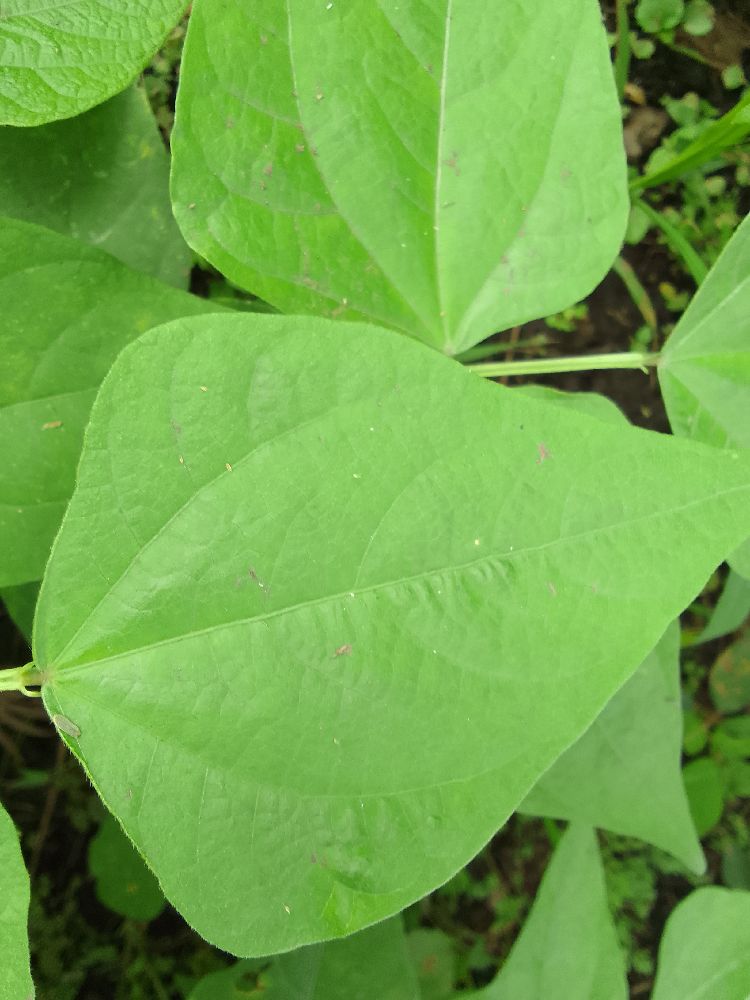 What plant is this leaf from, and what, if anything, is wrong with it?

common bean, healthy
